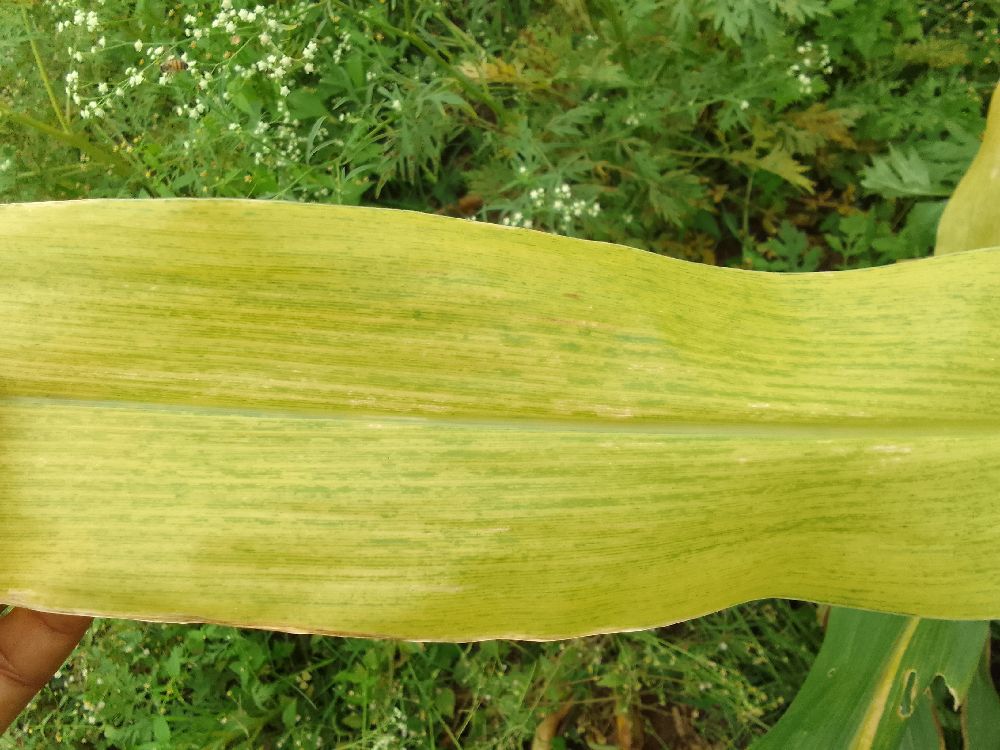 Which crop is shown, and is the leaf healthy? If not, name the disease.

maize, maize lethal necrosis
